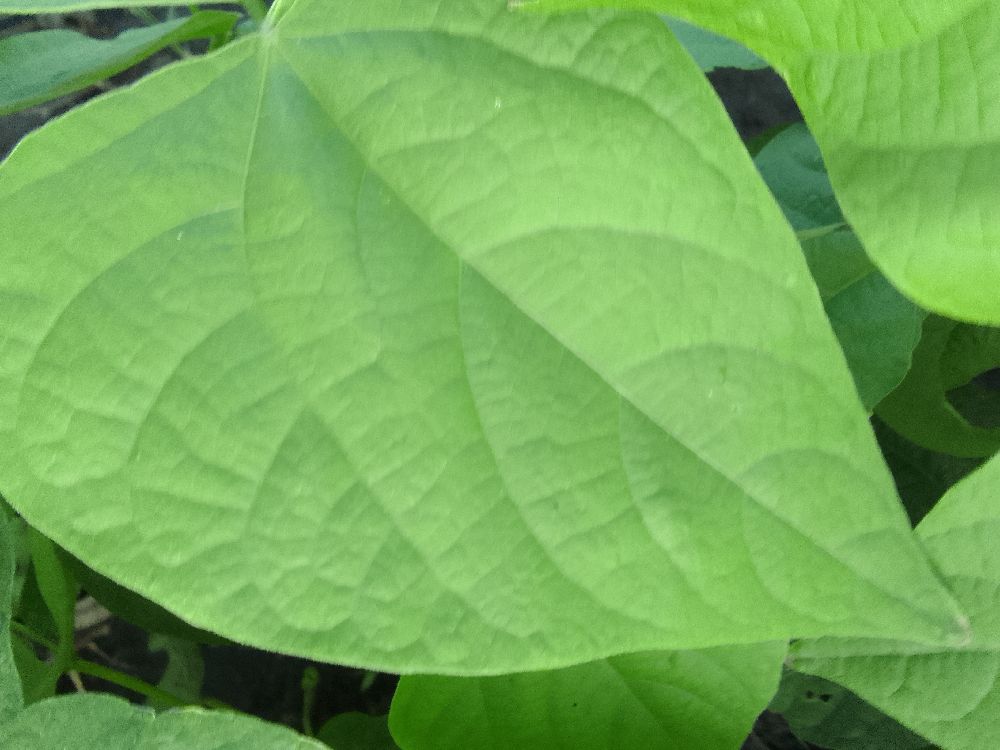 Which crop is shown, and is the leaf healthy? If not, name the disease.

common bean, healthy
